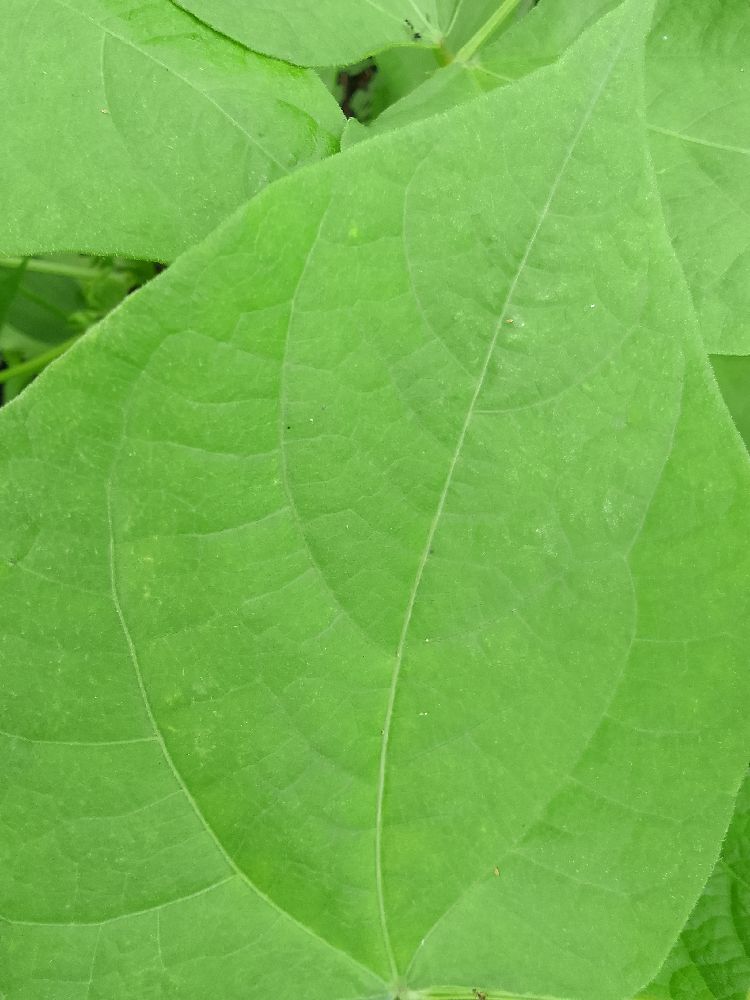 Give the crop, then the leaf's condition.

common bean, healthy
